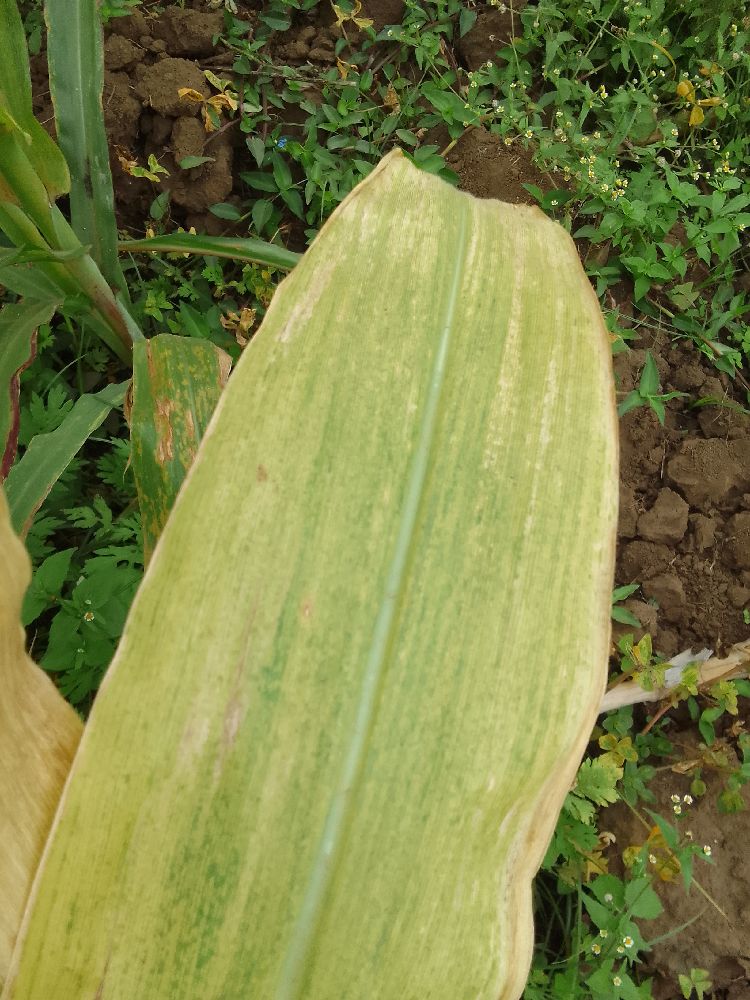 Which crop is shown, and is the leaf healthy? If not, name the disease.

maize, maize lethal necrosis
